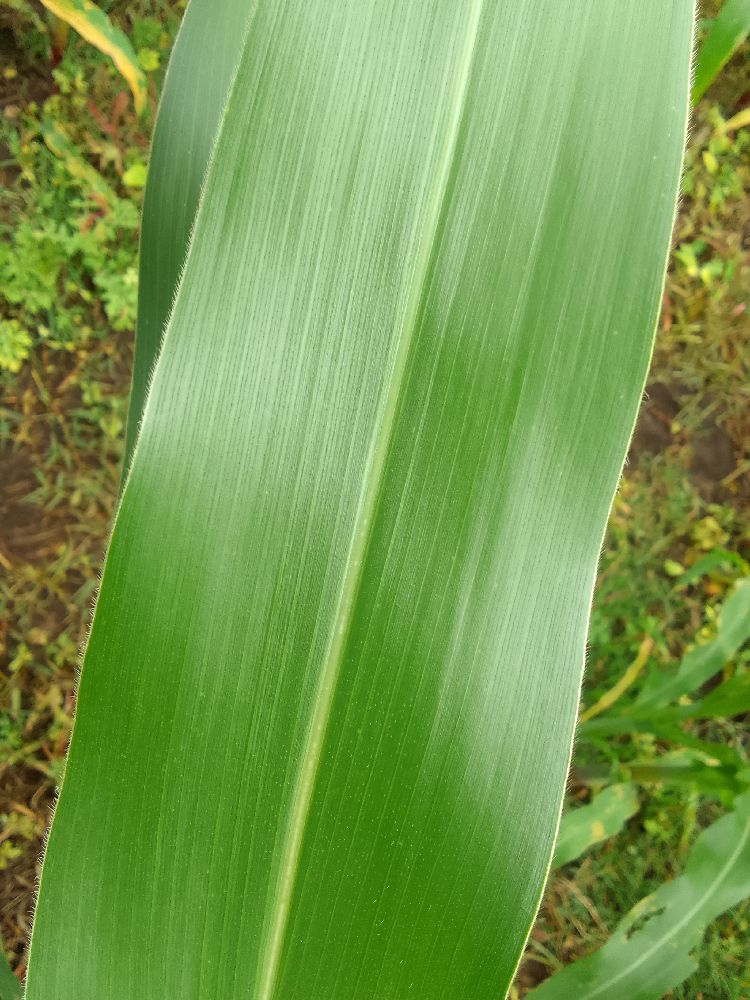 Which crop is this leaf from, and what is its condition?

maize, healthy
